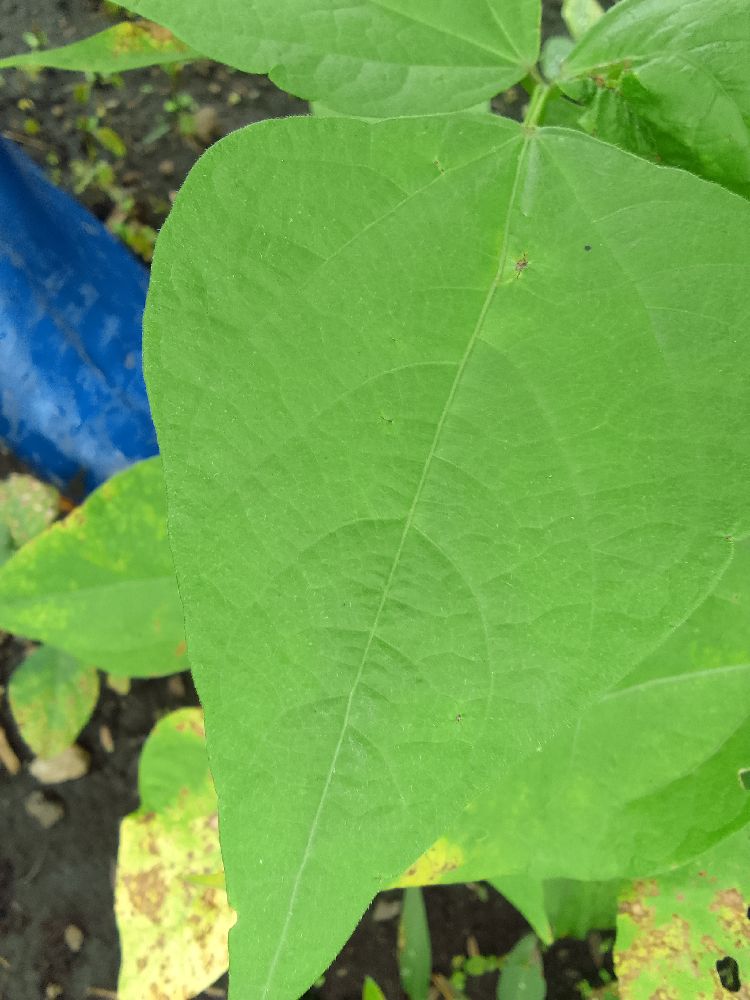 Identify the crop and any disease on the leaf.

common bean, healthy
